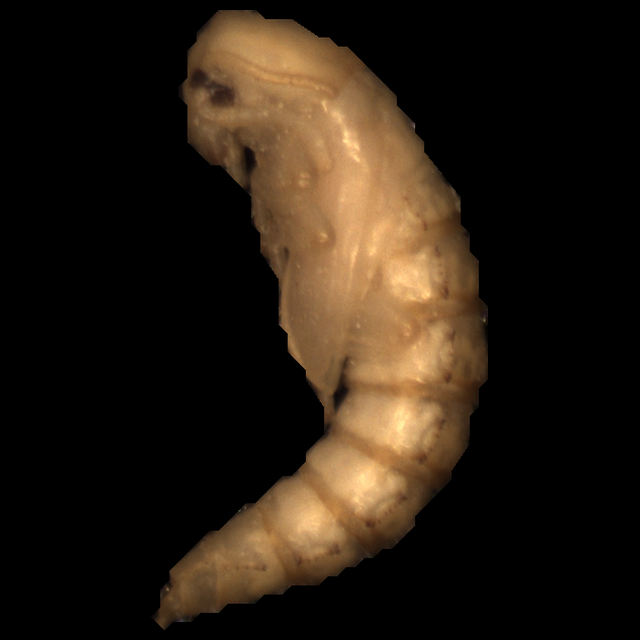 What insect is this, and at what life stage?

mealworm pupa
